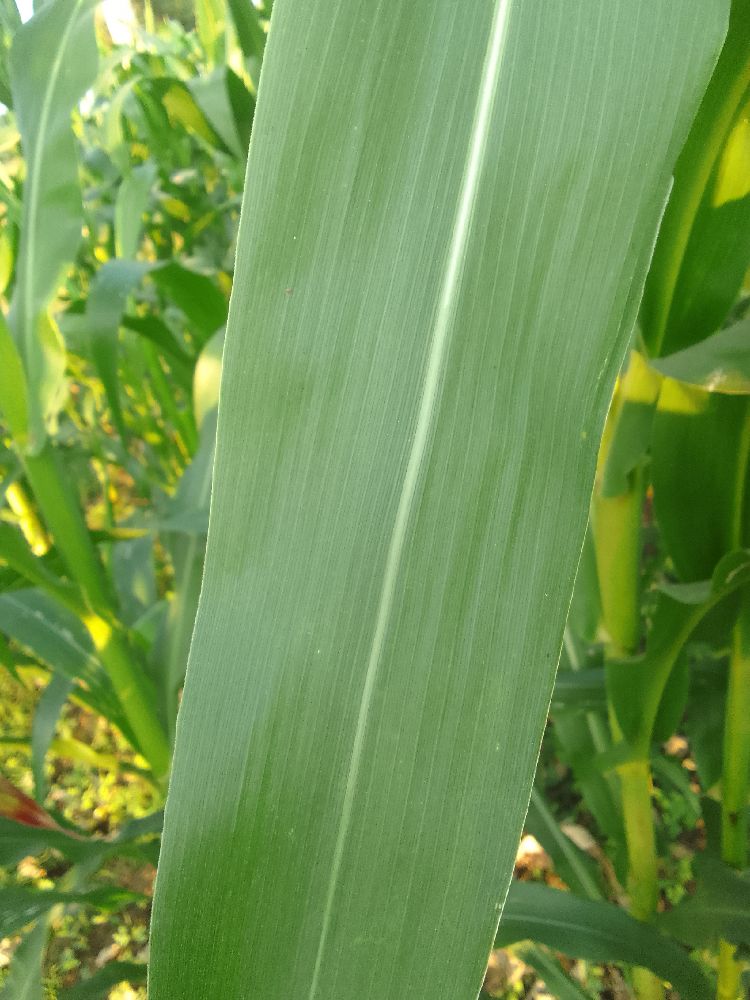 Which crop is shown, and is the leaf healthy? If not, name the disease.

maize, healthy
